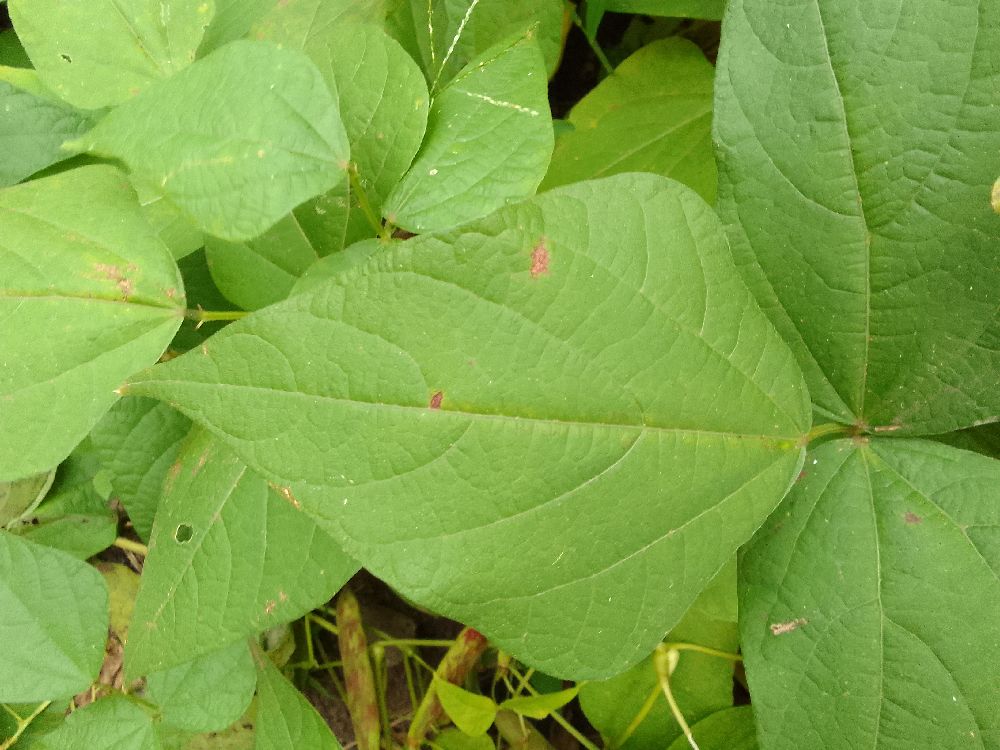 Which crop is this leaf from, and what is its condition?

common bean, healthy
